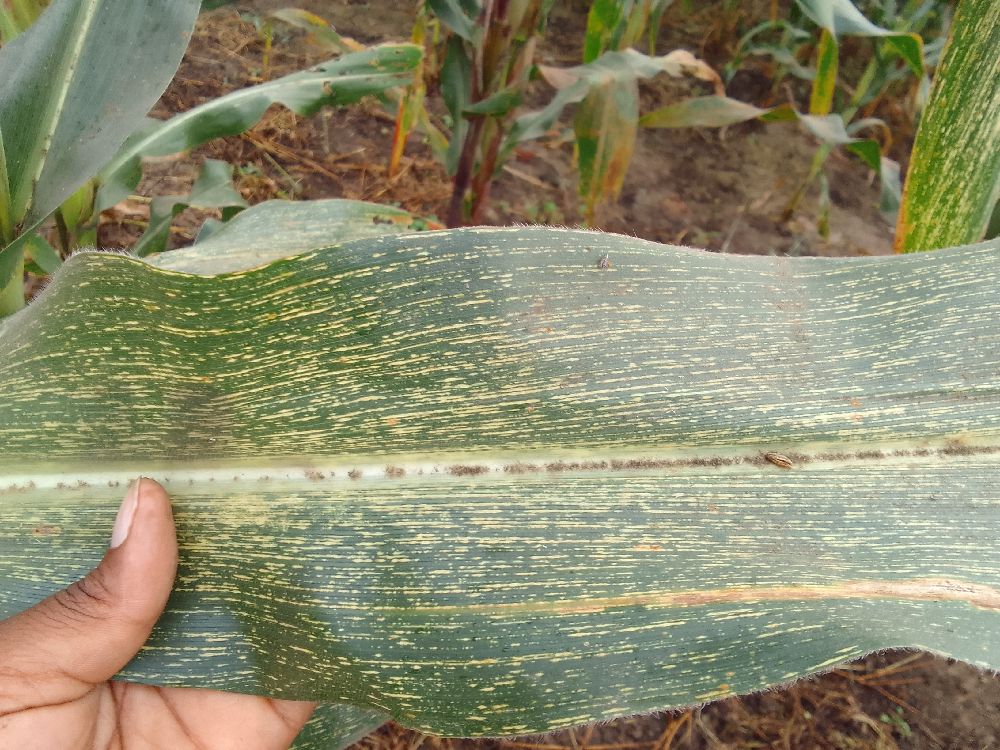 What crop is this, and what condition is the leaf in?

maize, maize streak virus
